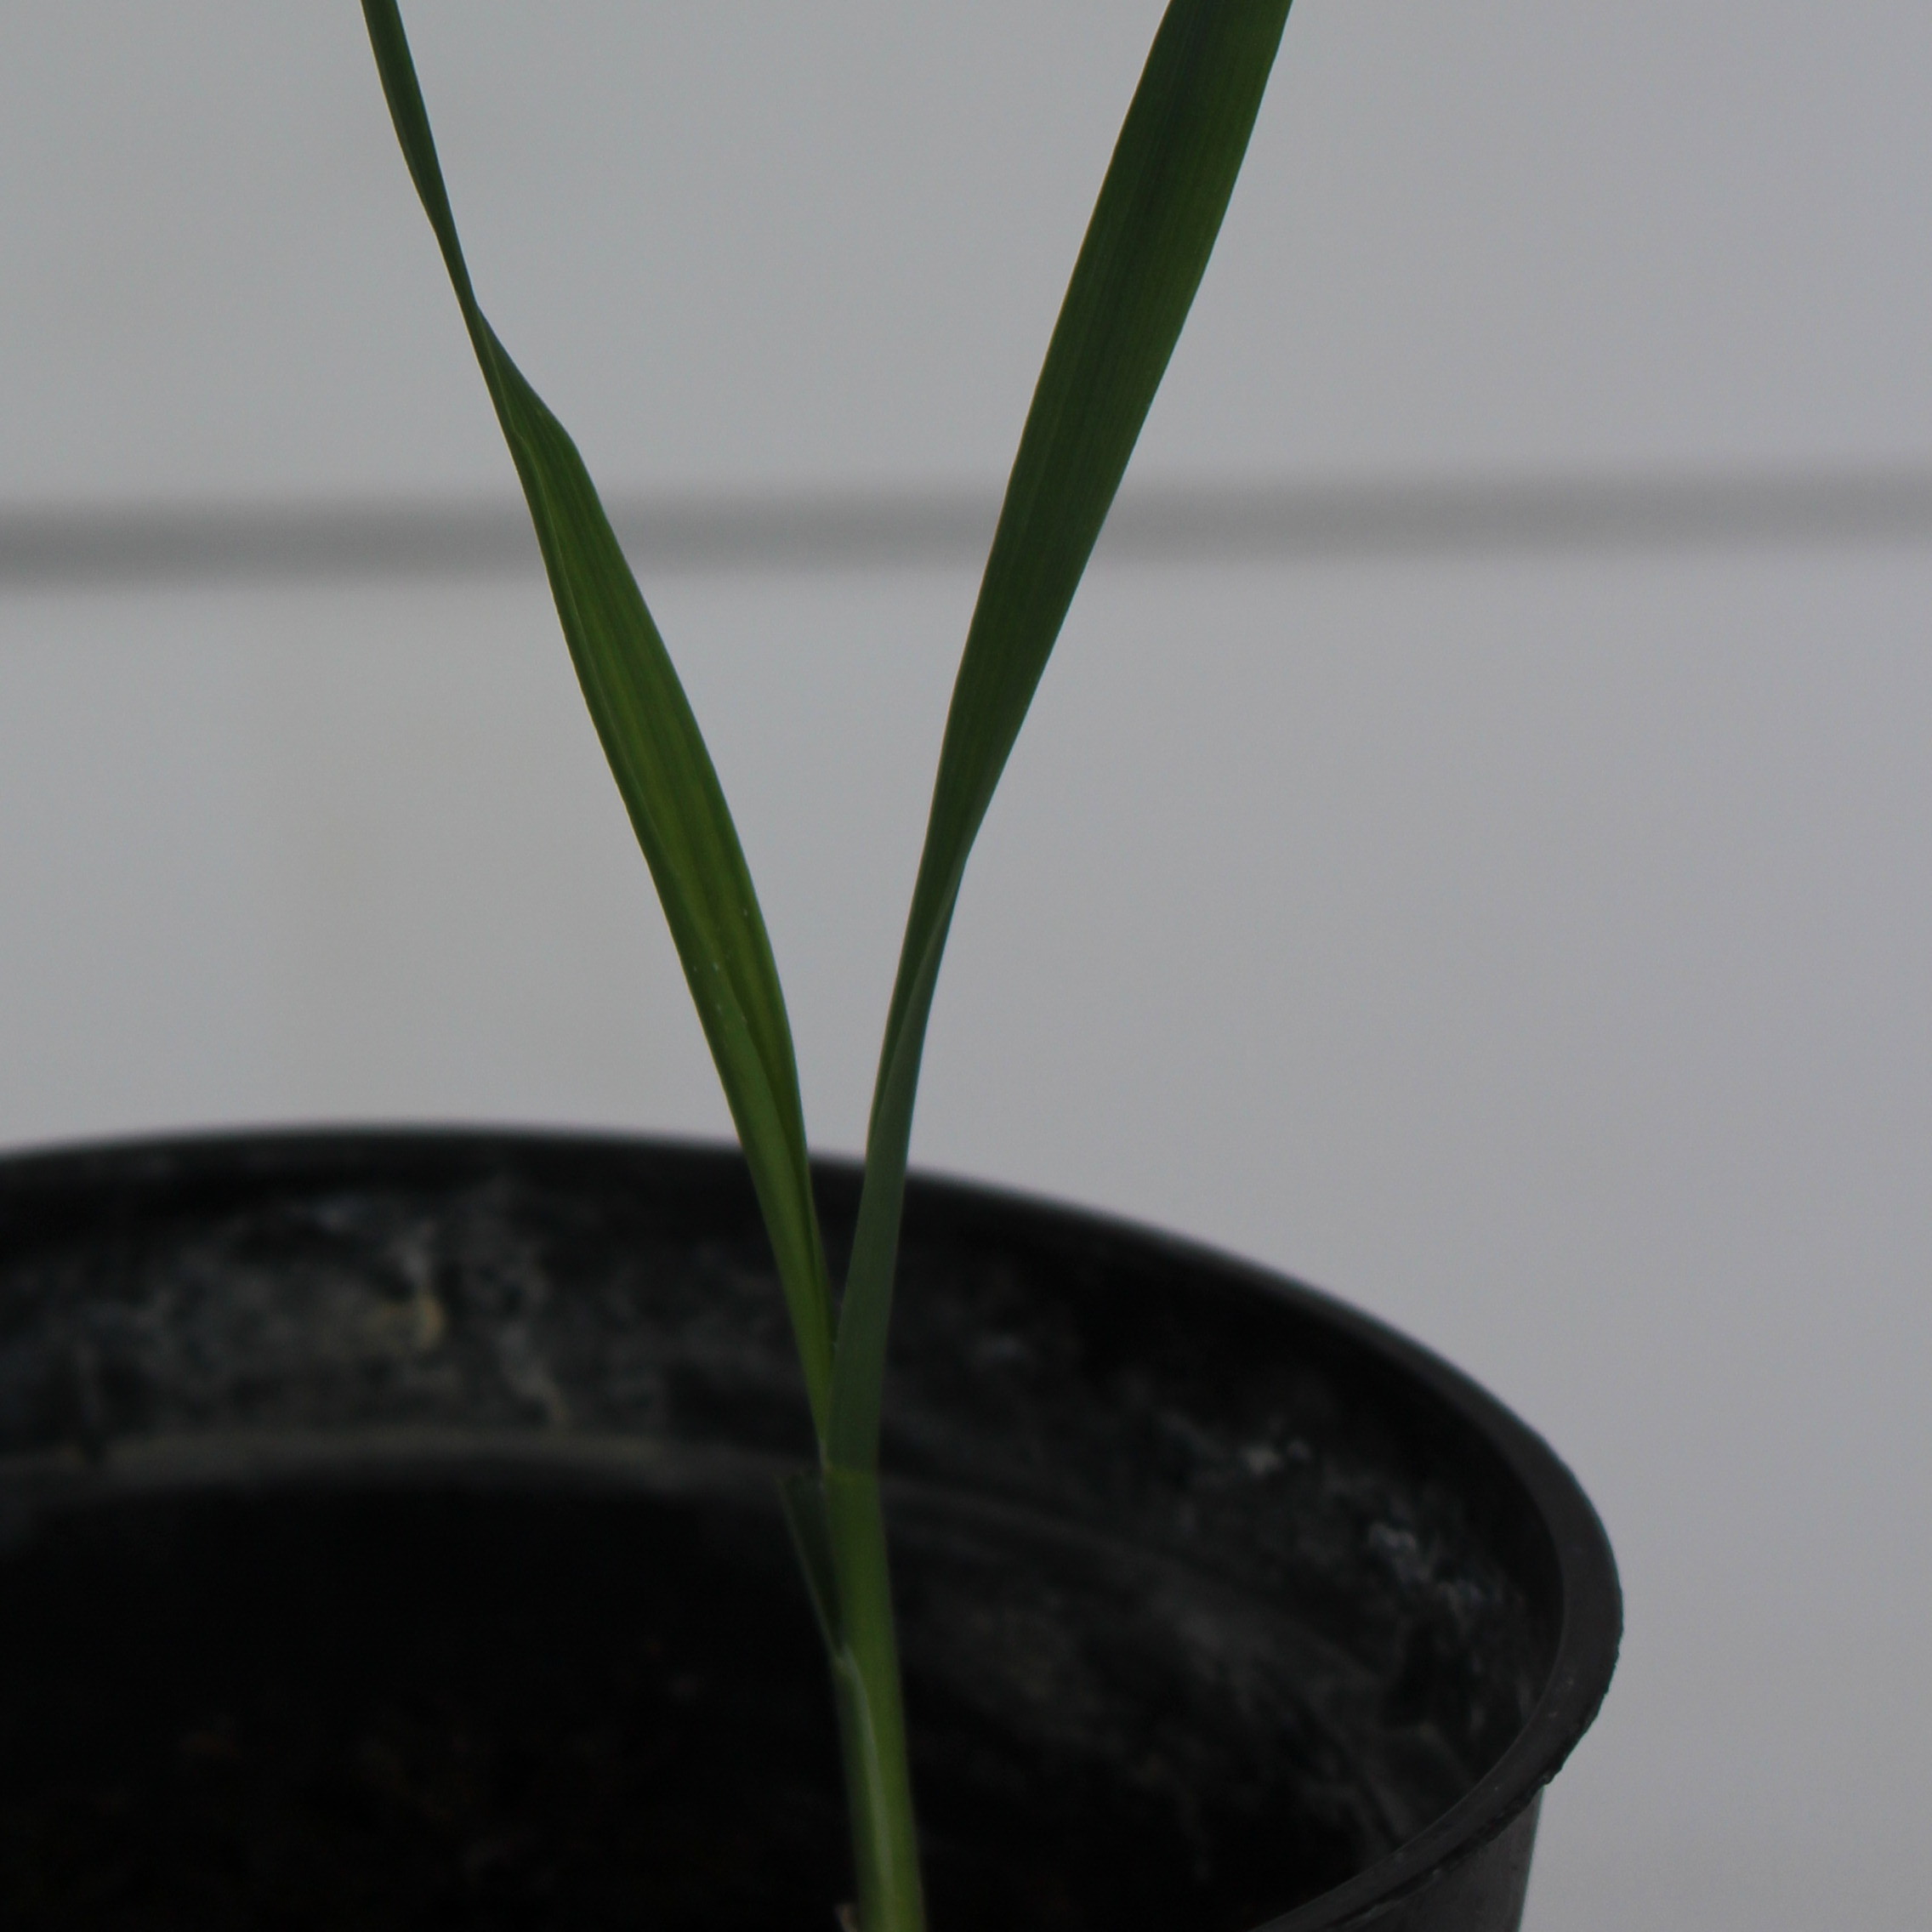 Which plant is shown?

Avena sterilis
